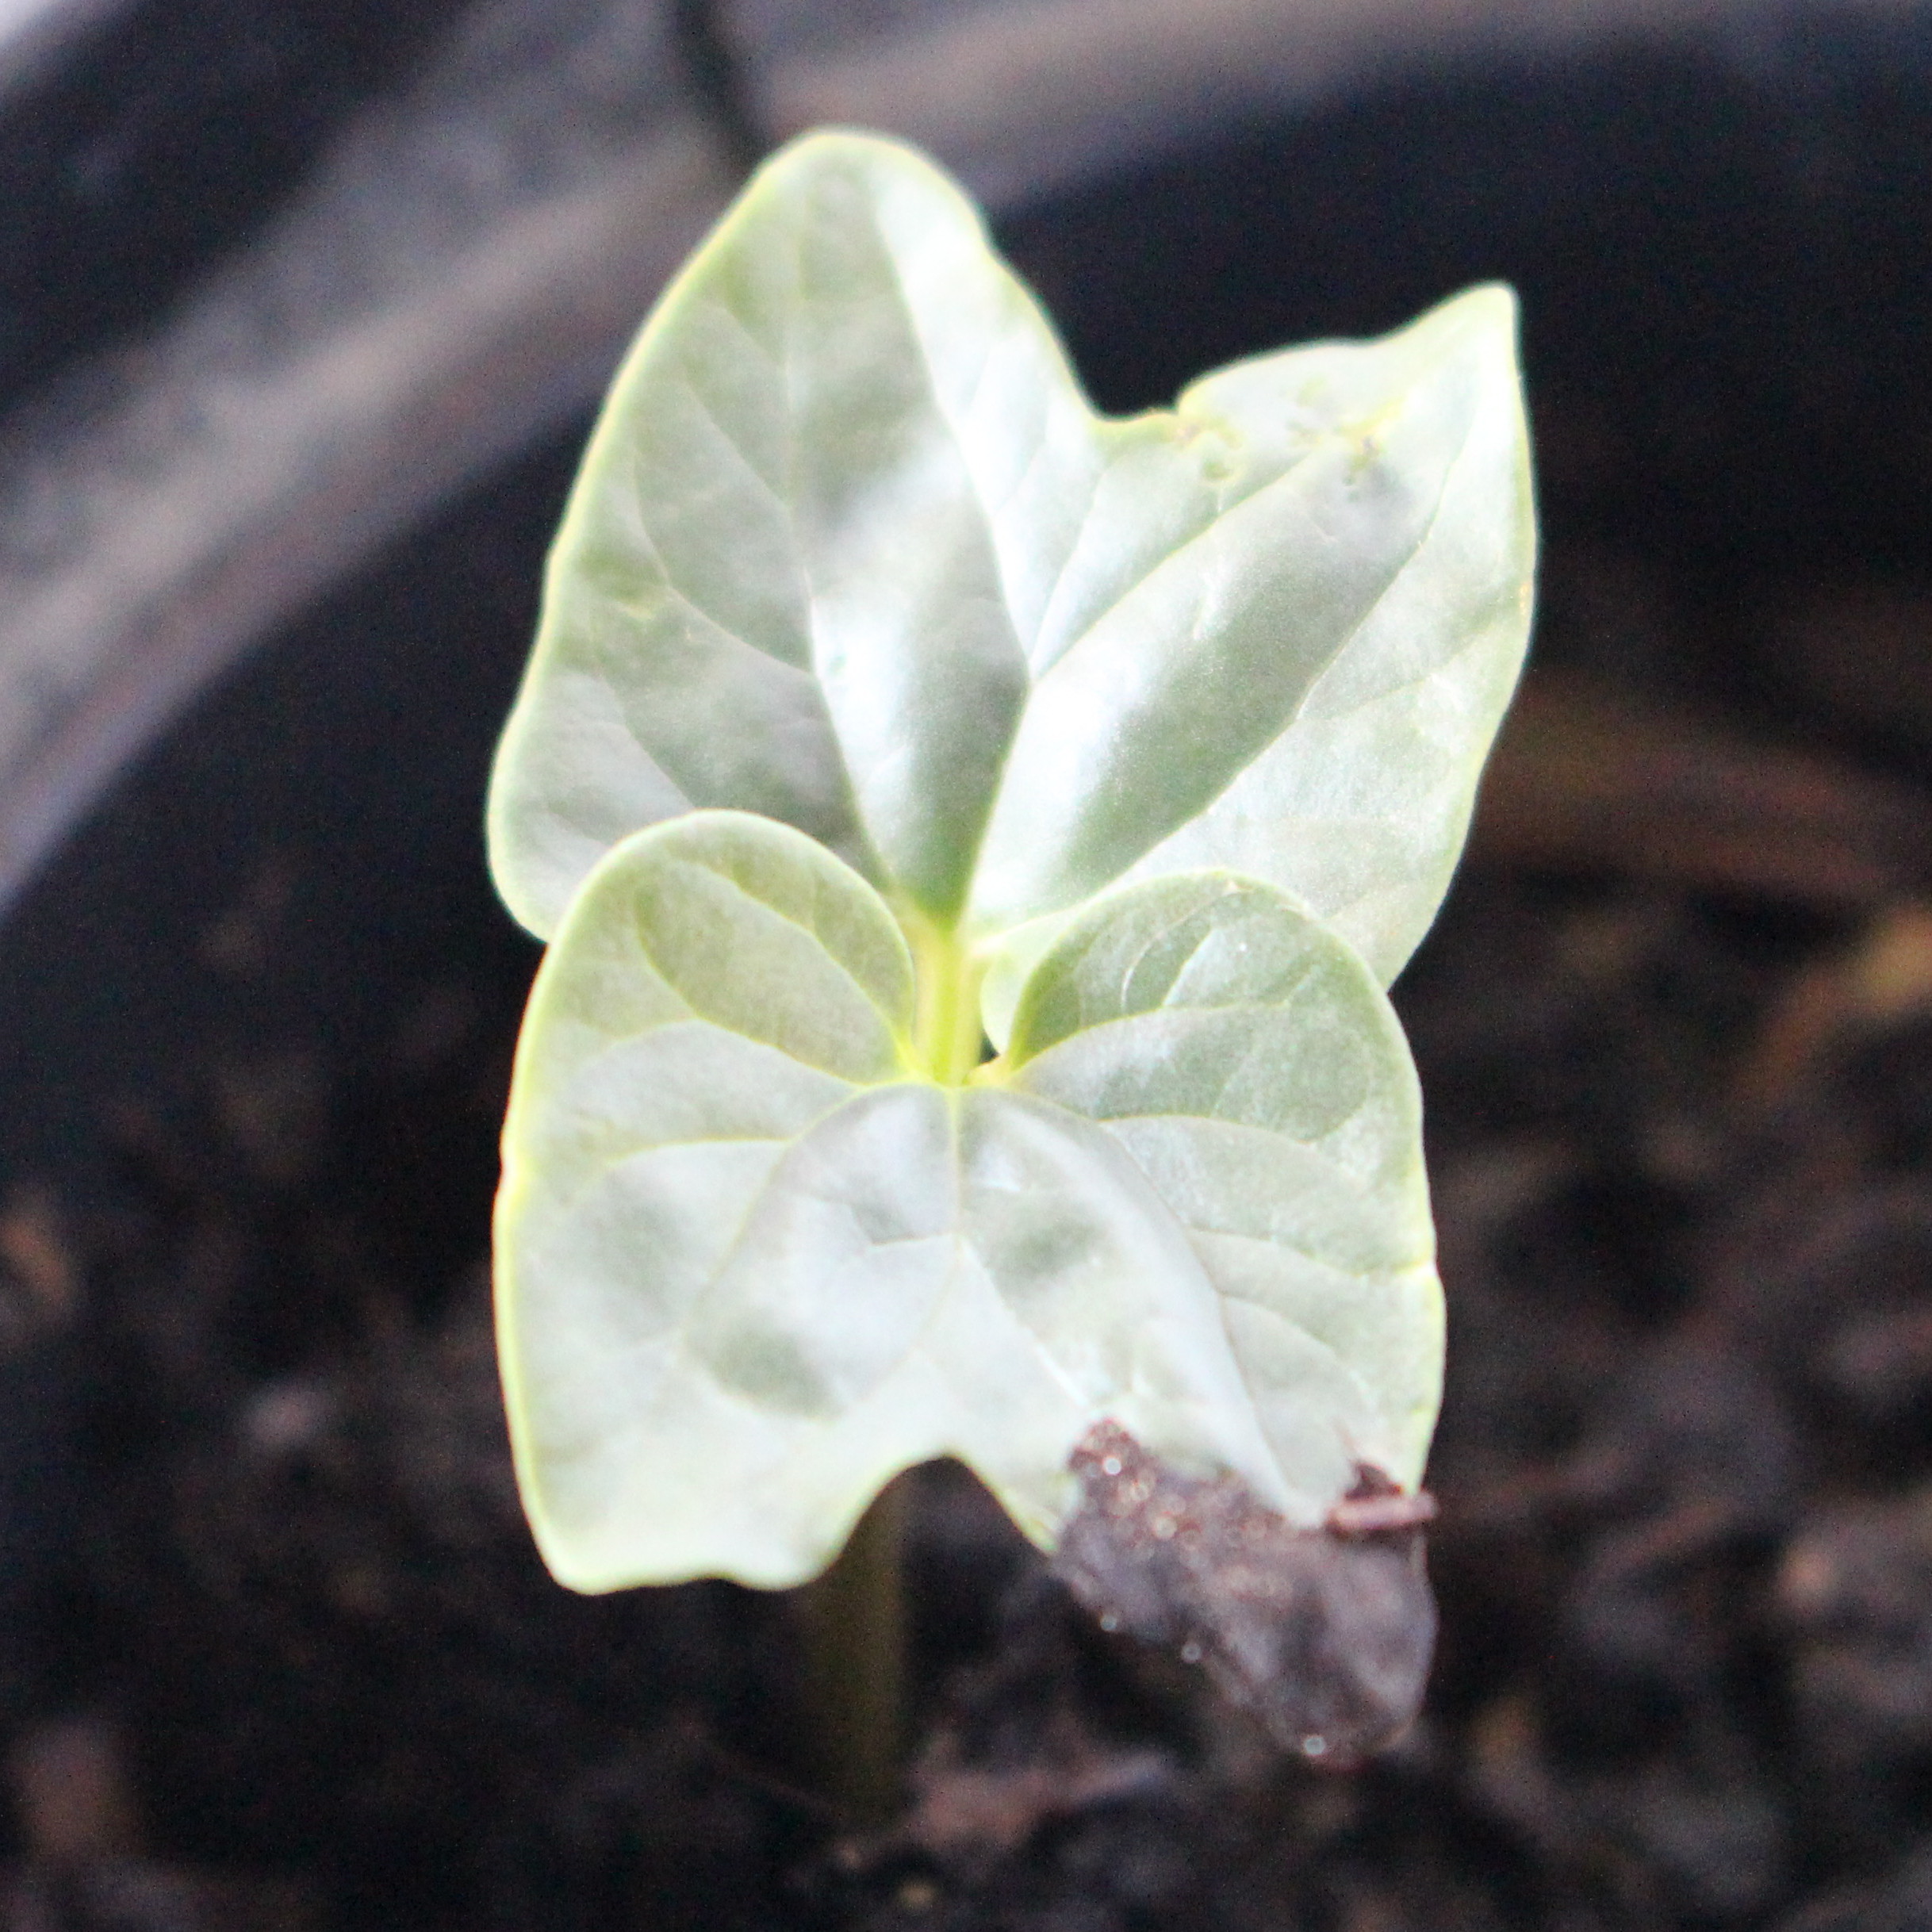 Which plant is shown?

Convolvulus arvensis
